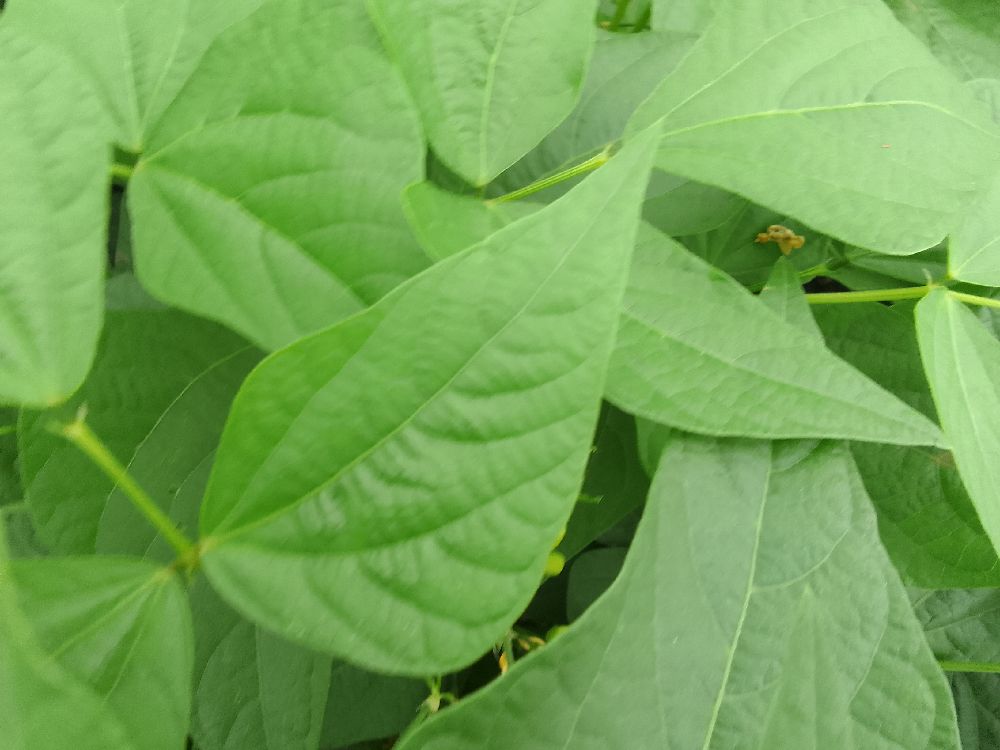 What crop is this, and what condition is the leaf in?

common bean, healthy
